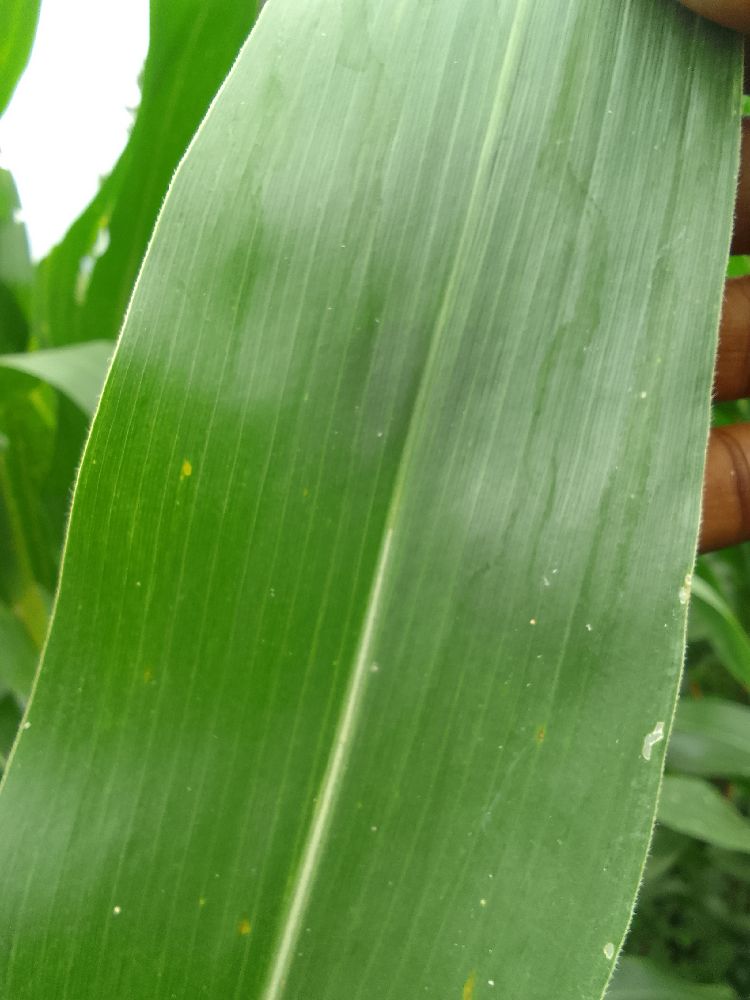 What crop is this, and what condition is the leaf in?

maize, healthy
